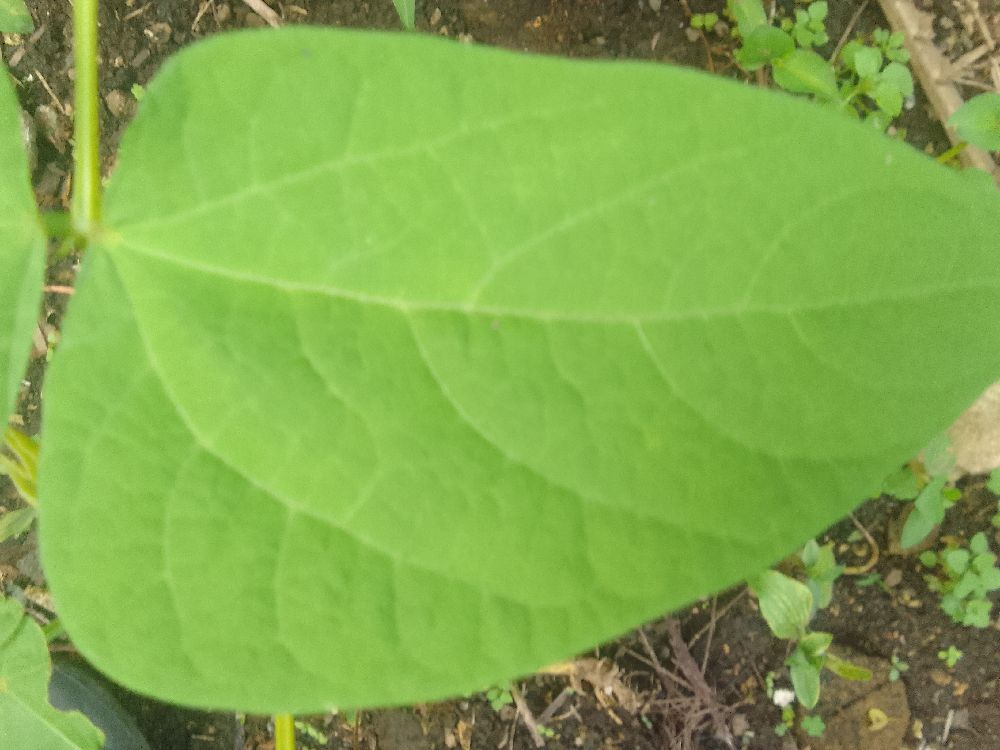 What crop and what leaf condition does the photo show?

common bean, healthy
